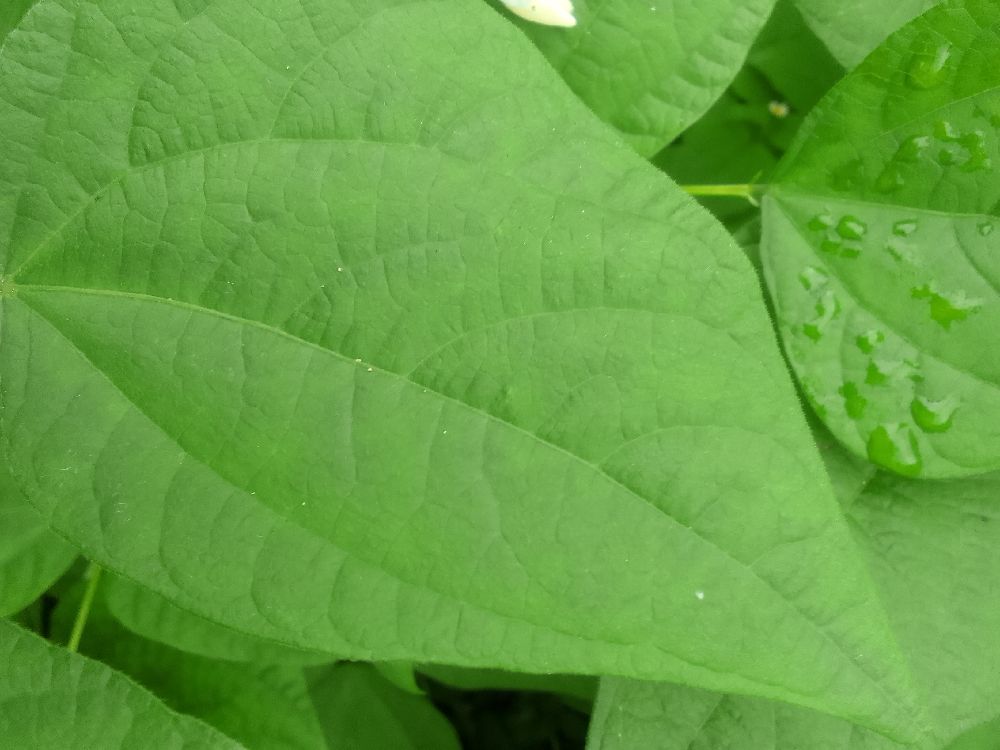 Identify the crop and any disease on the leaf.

common bean, healthy
